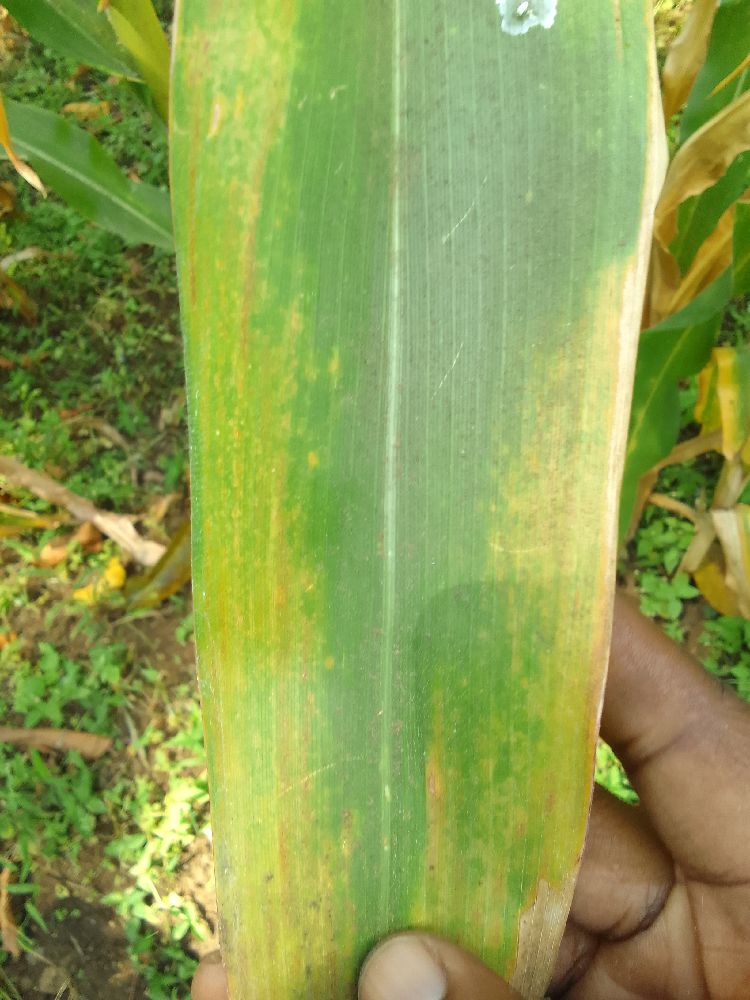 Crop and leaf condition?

maize, maize lethal necrosis
